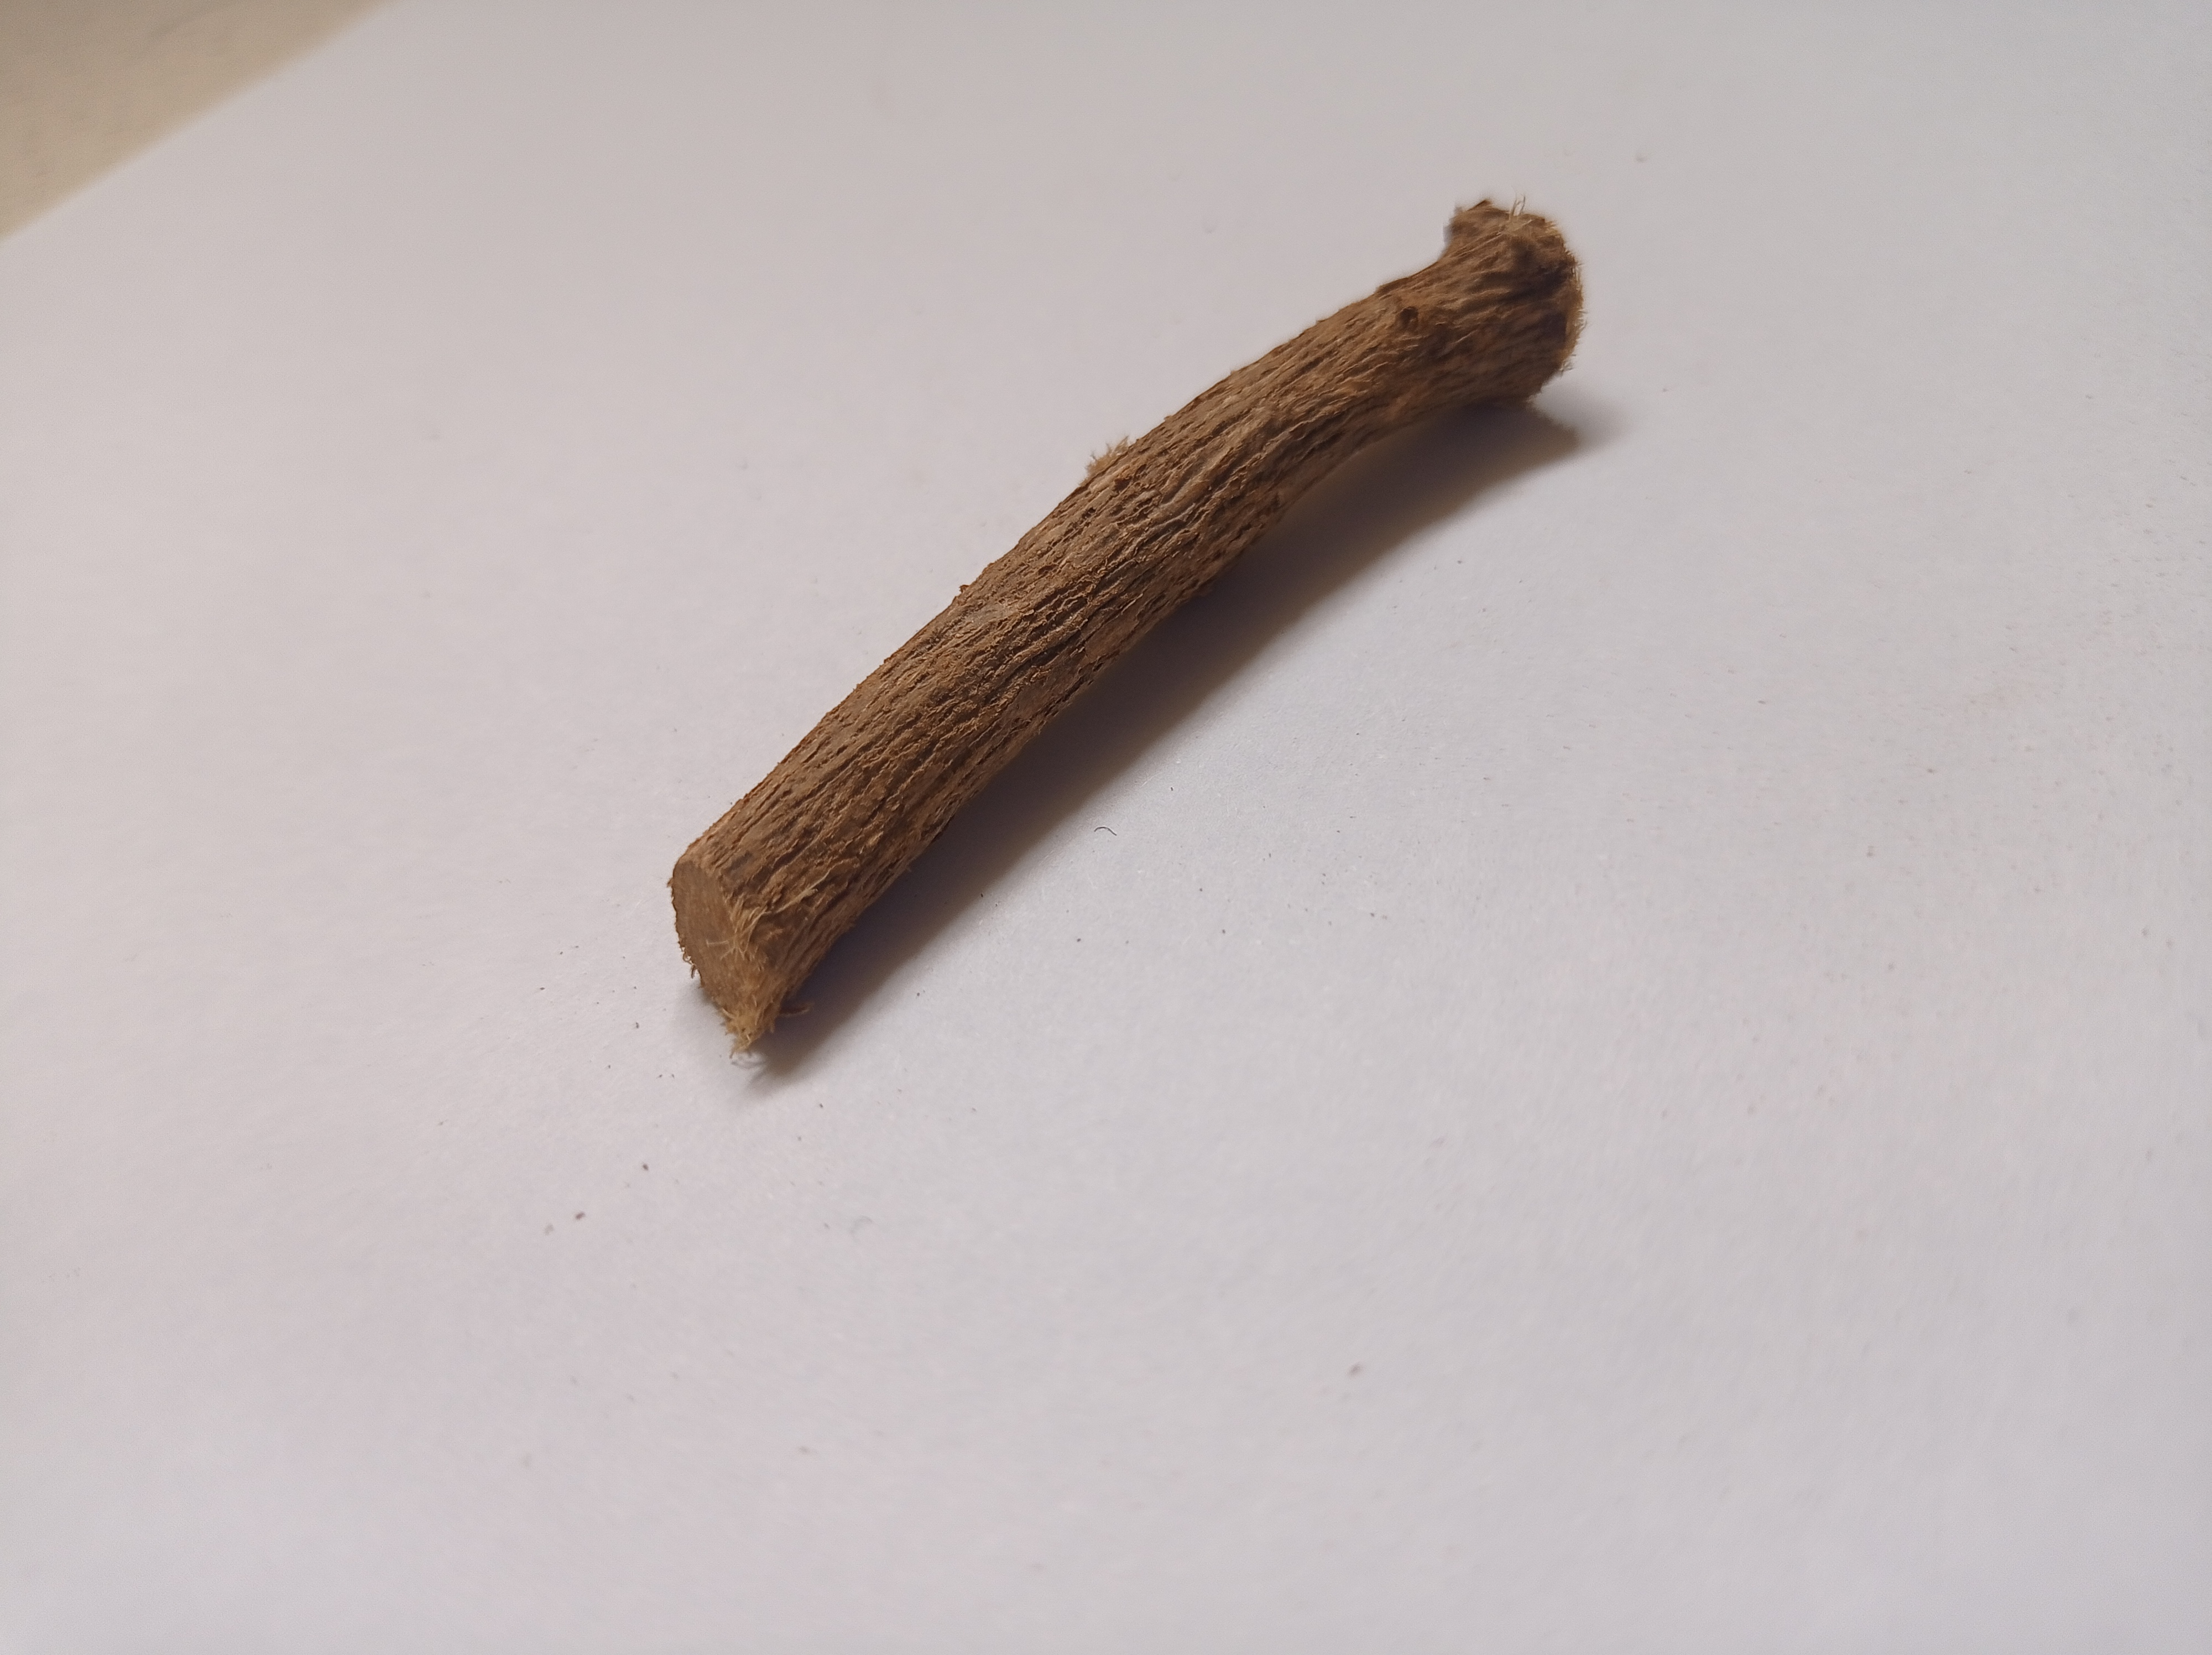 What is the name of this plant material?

jesthamadh
